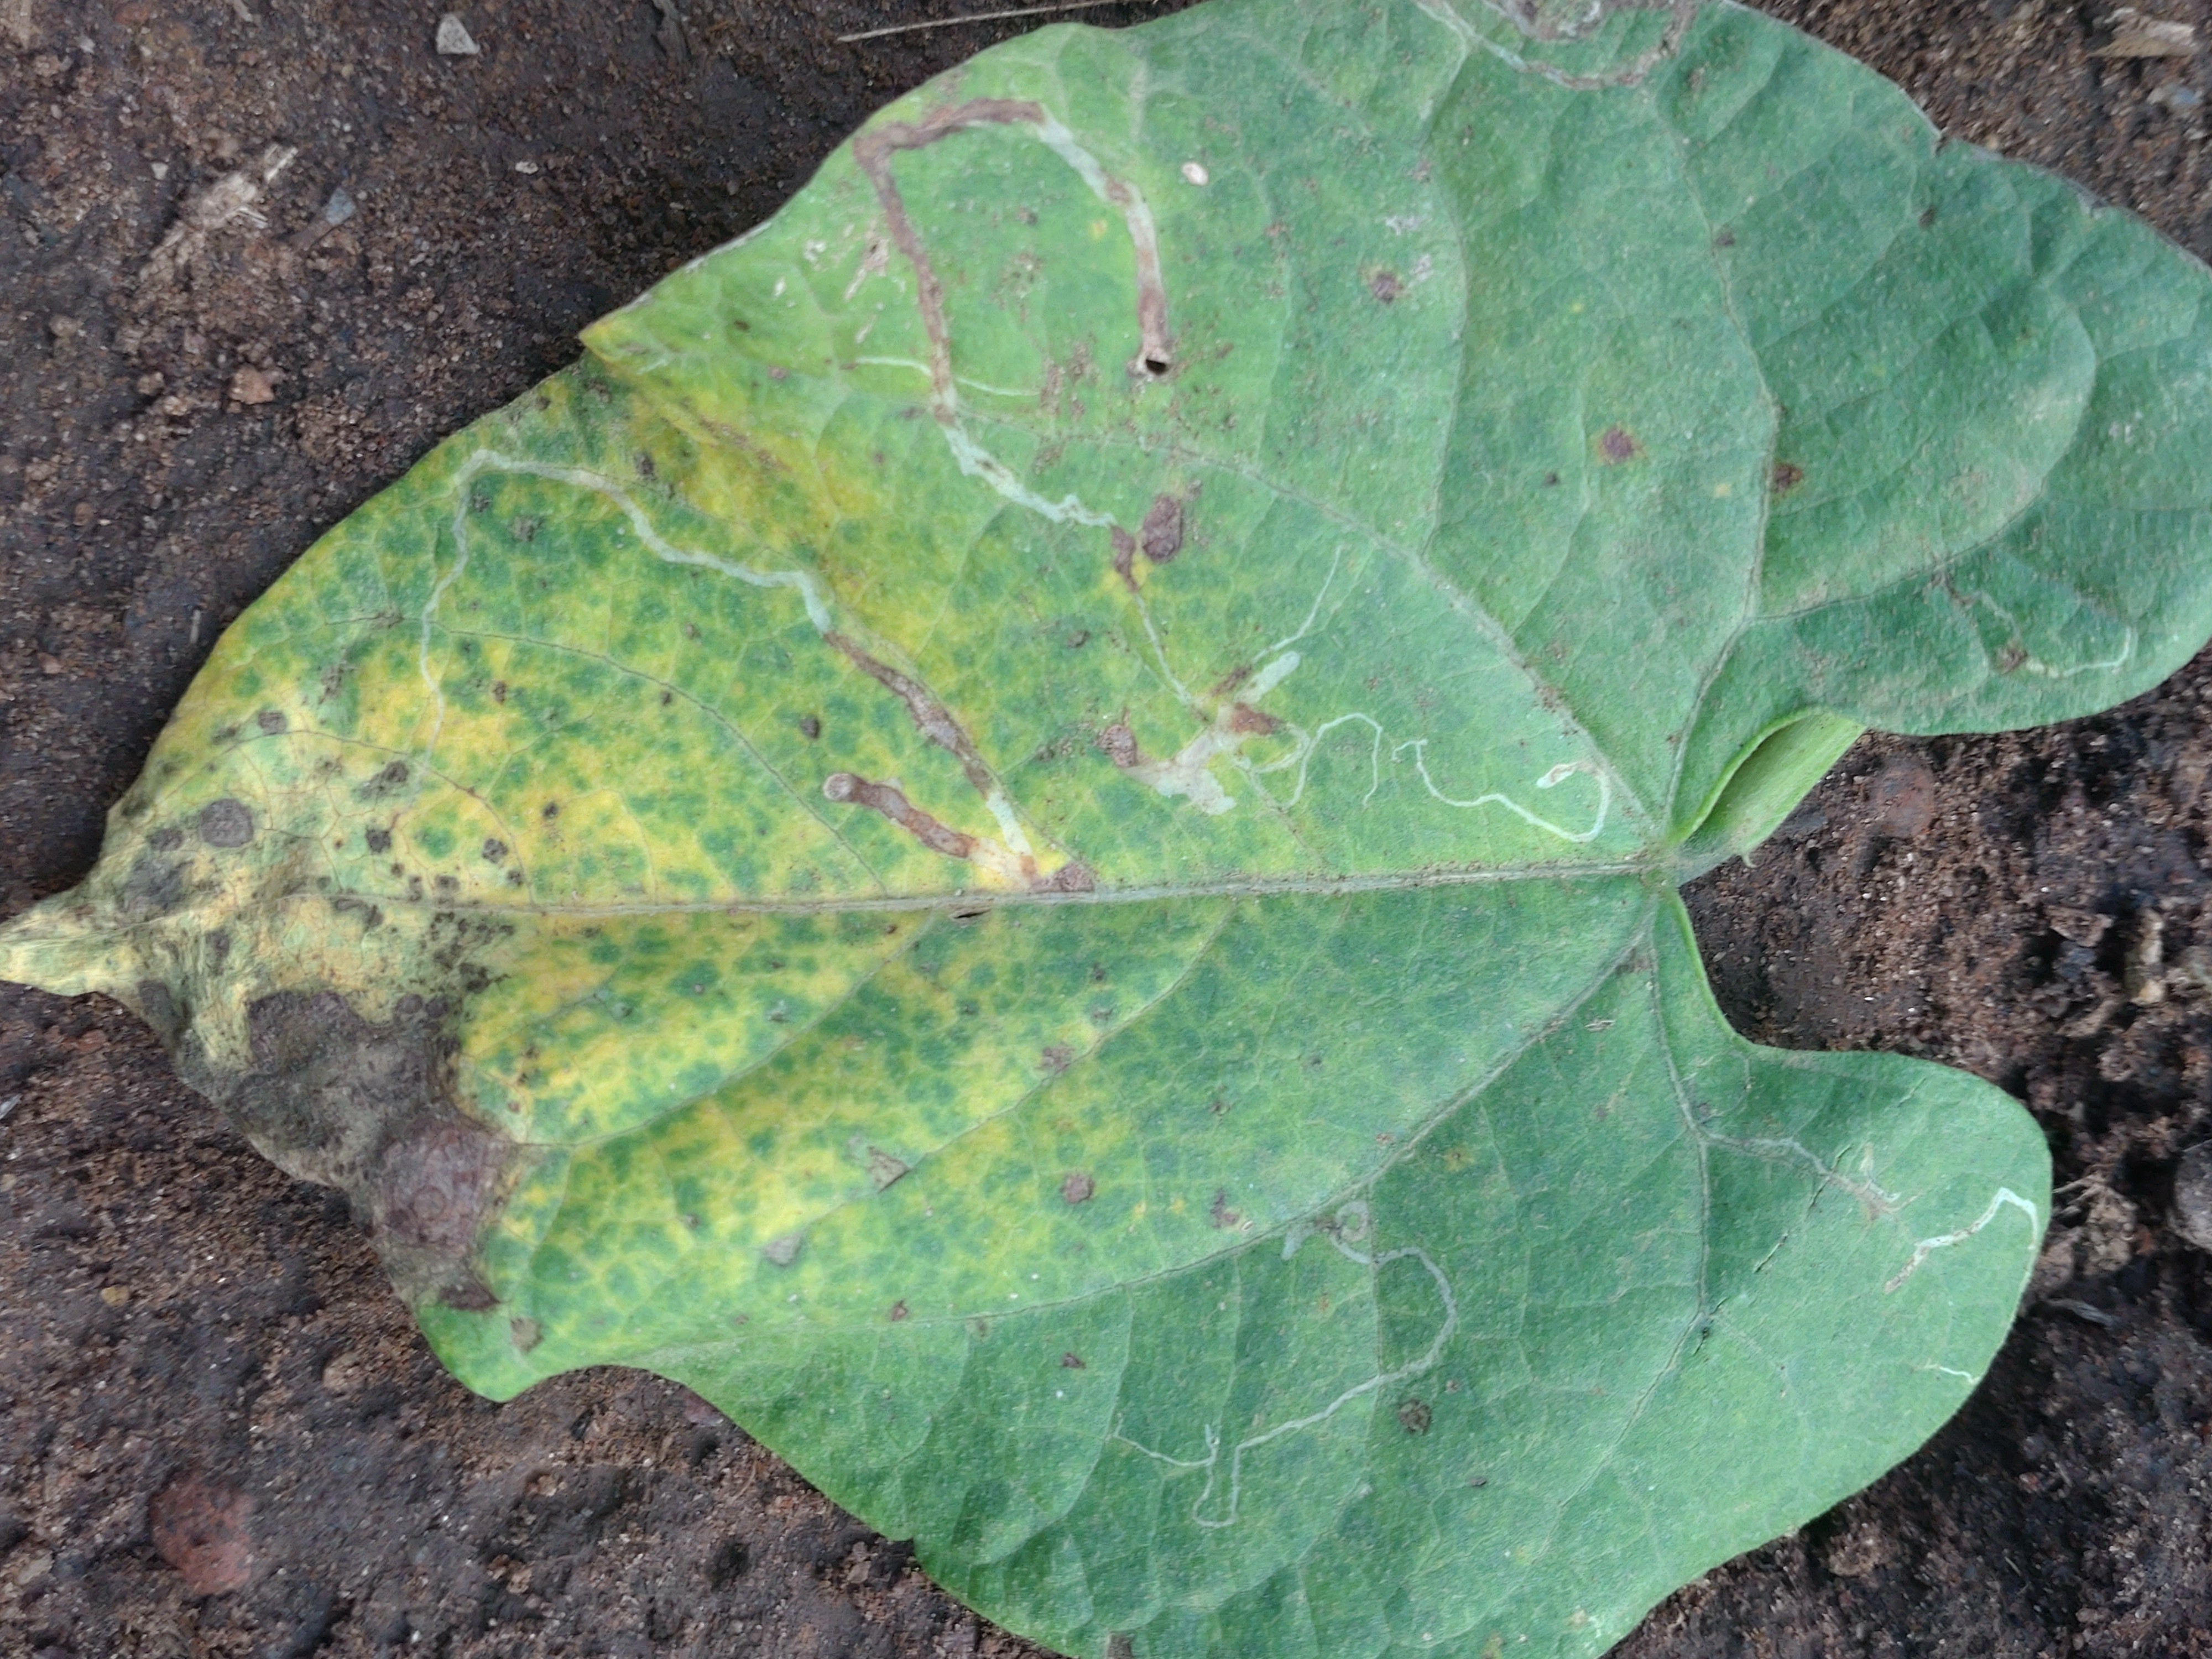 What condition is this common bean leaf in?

anthracnose
